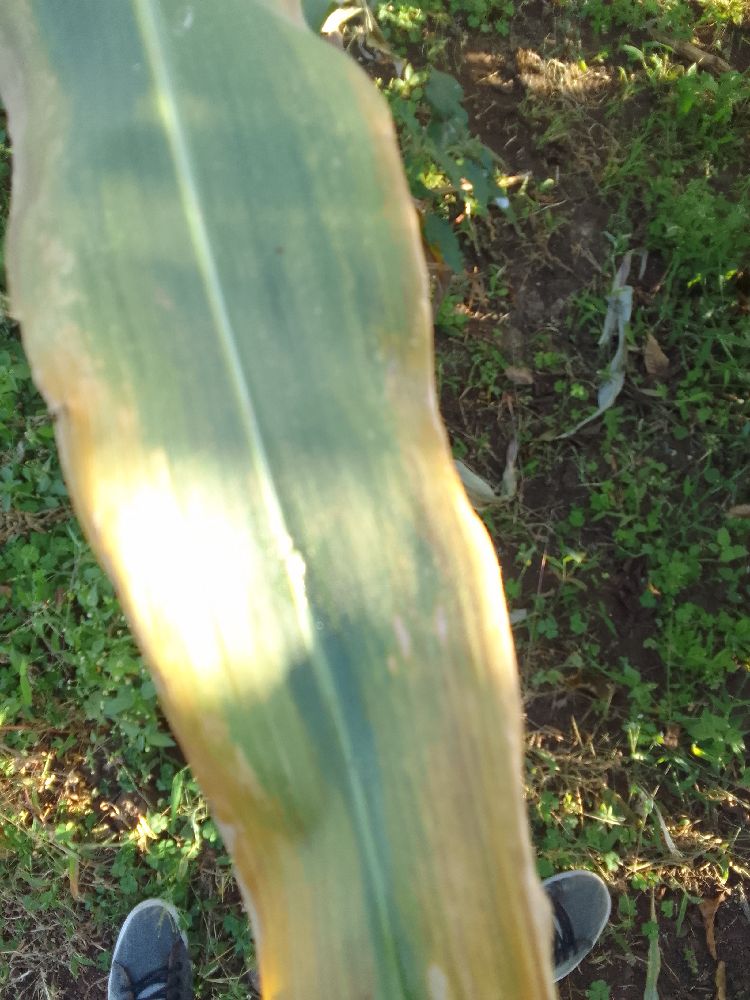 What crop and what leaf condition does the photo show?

maize, maize lethal necrosis
